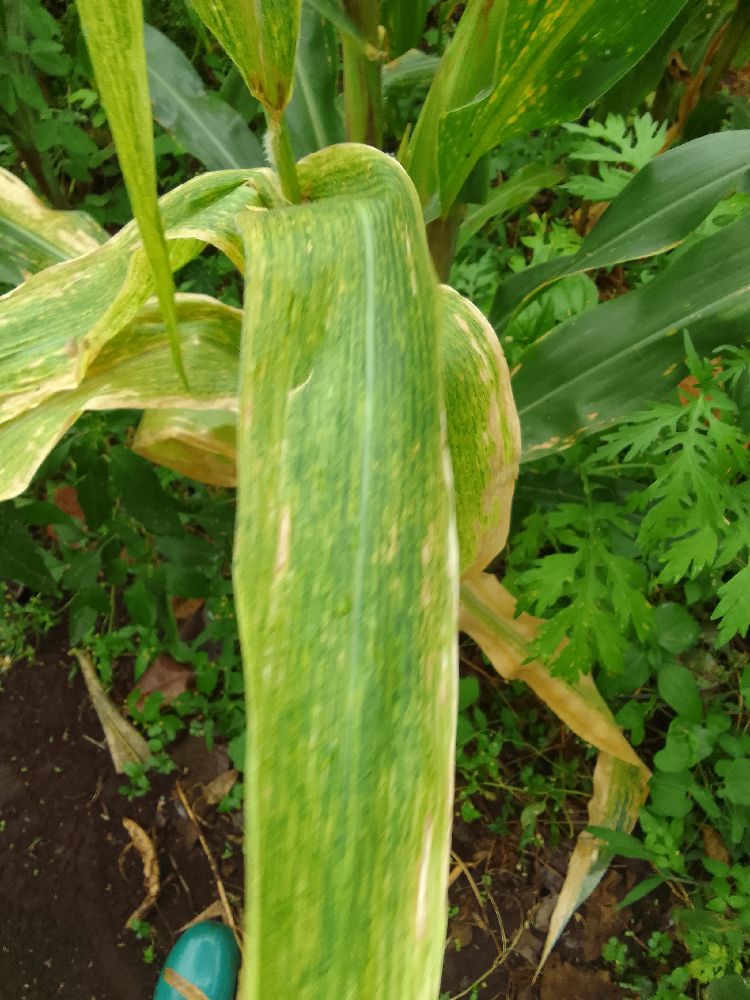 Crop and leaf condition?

maize, maize lethal necrosis
